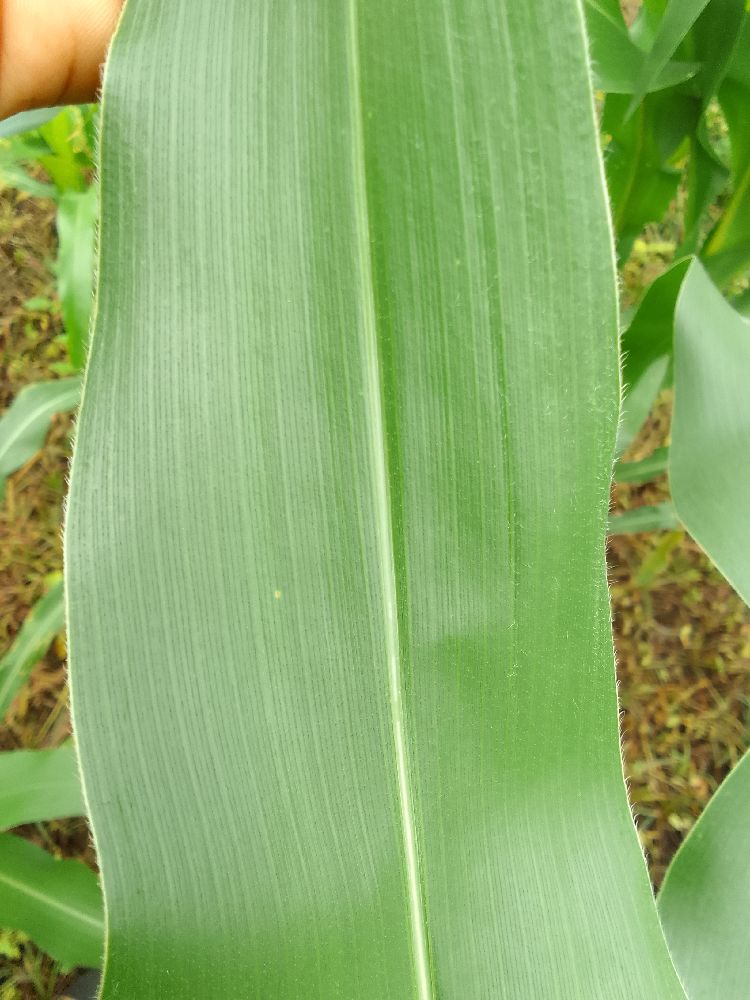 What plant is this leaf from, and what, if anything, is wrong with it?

maize, healthy
